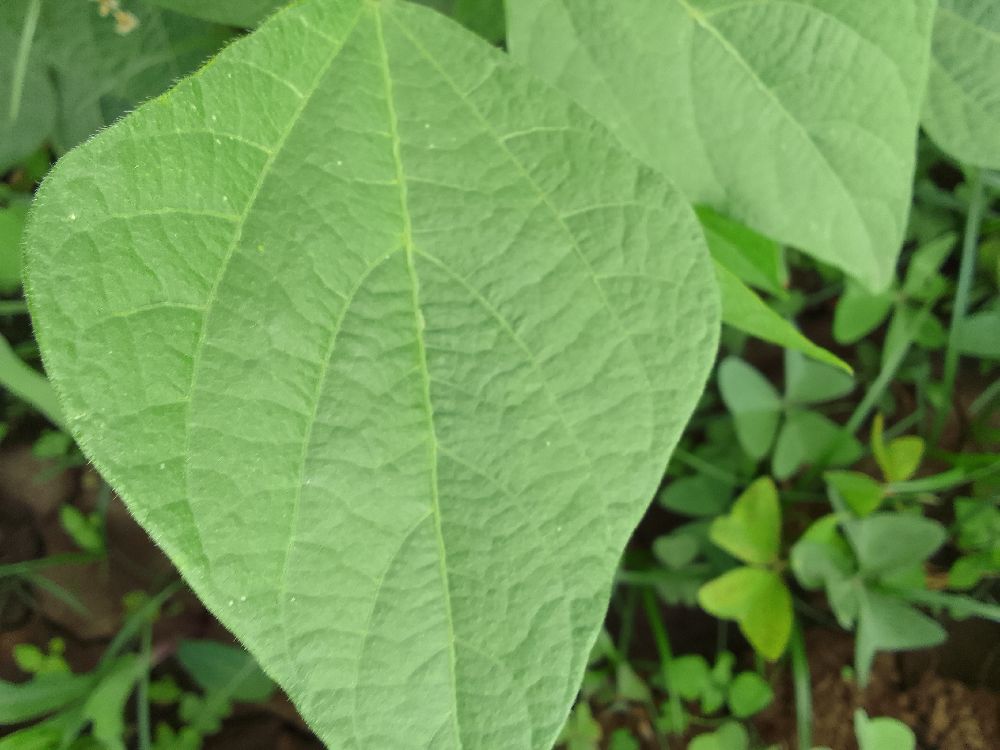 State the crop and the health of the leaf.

common bean, healthy
